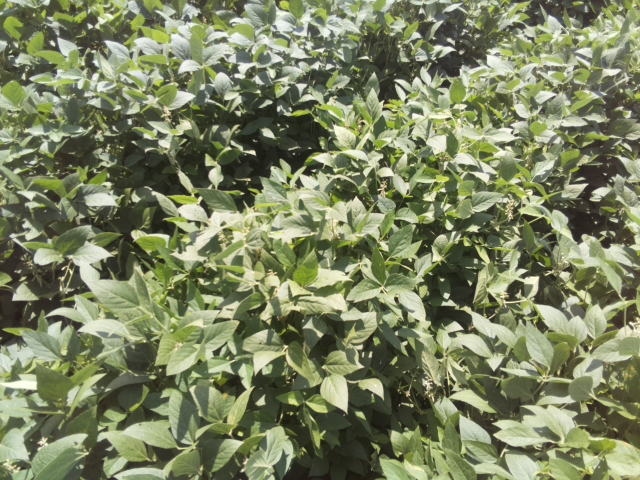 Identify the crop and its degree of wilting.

soybean, leaves with no wilting
